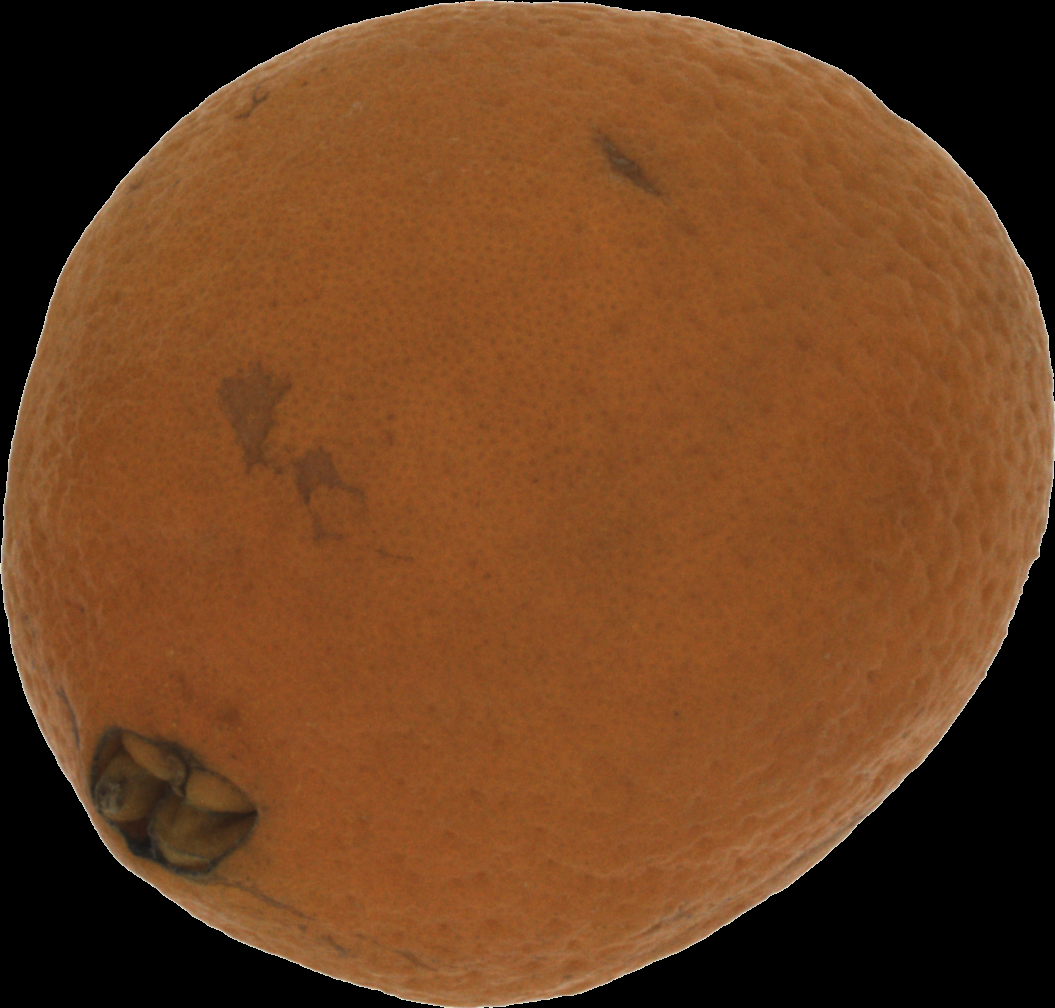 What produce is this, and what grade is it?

orange, bad
